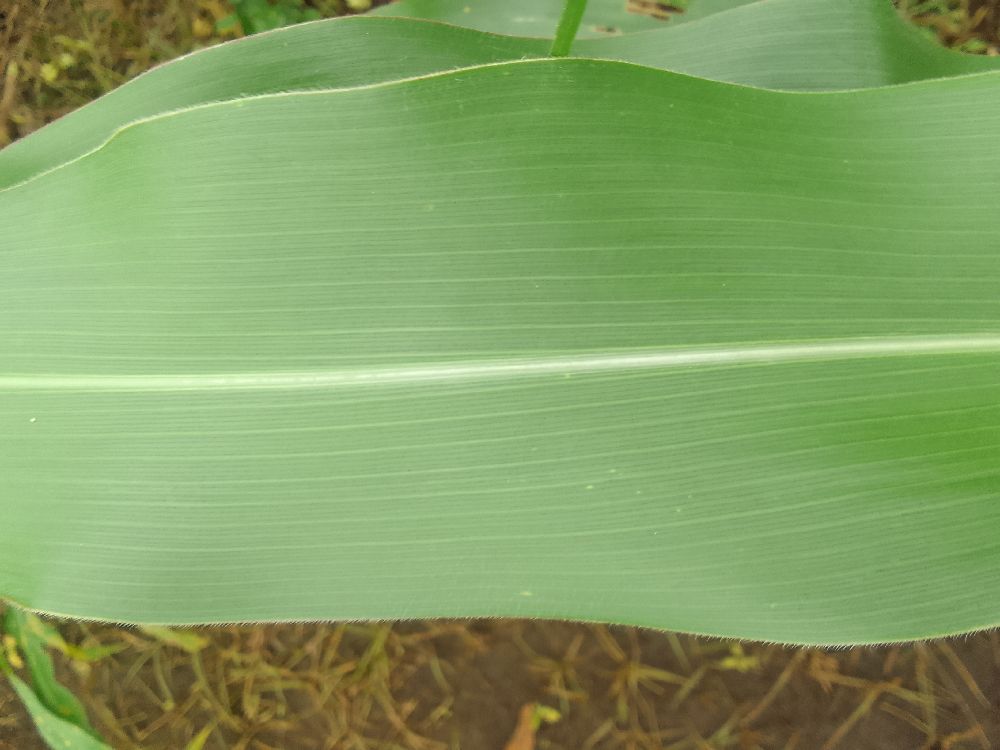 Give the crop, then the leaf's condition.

maize, healthy
